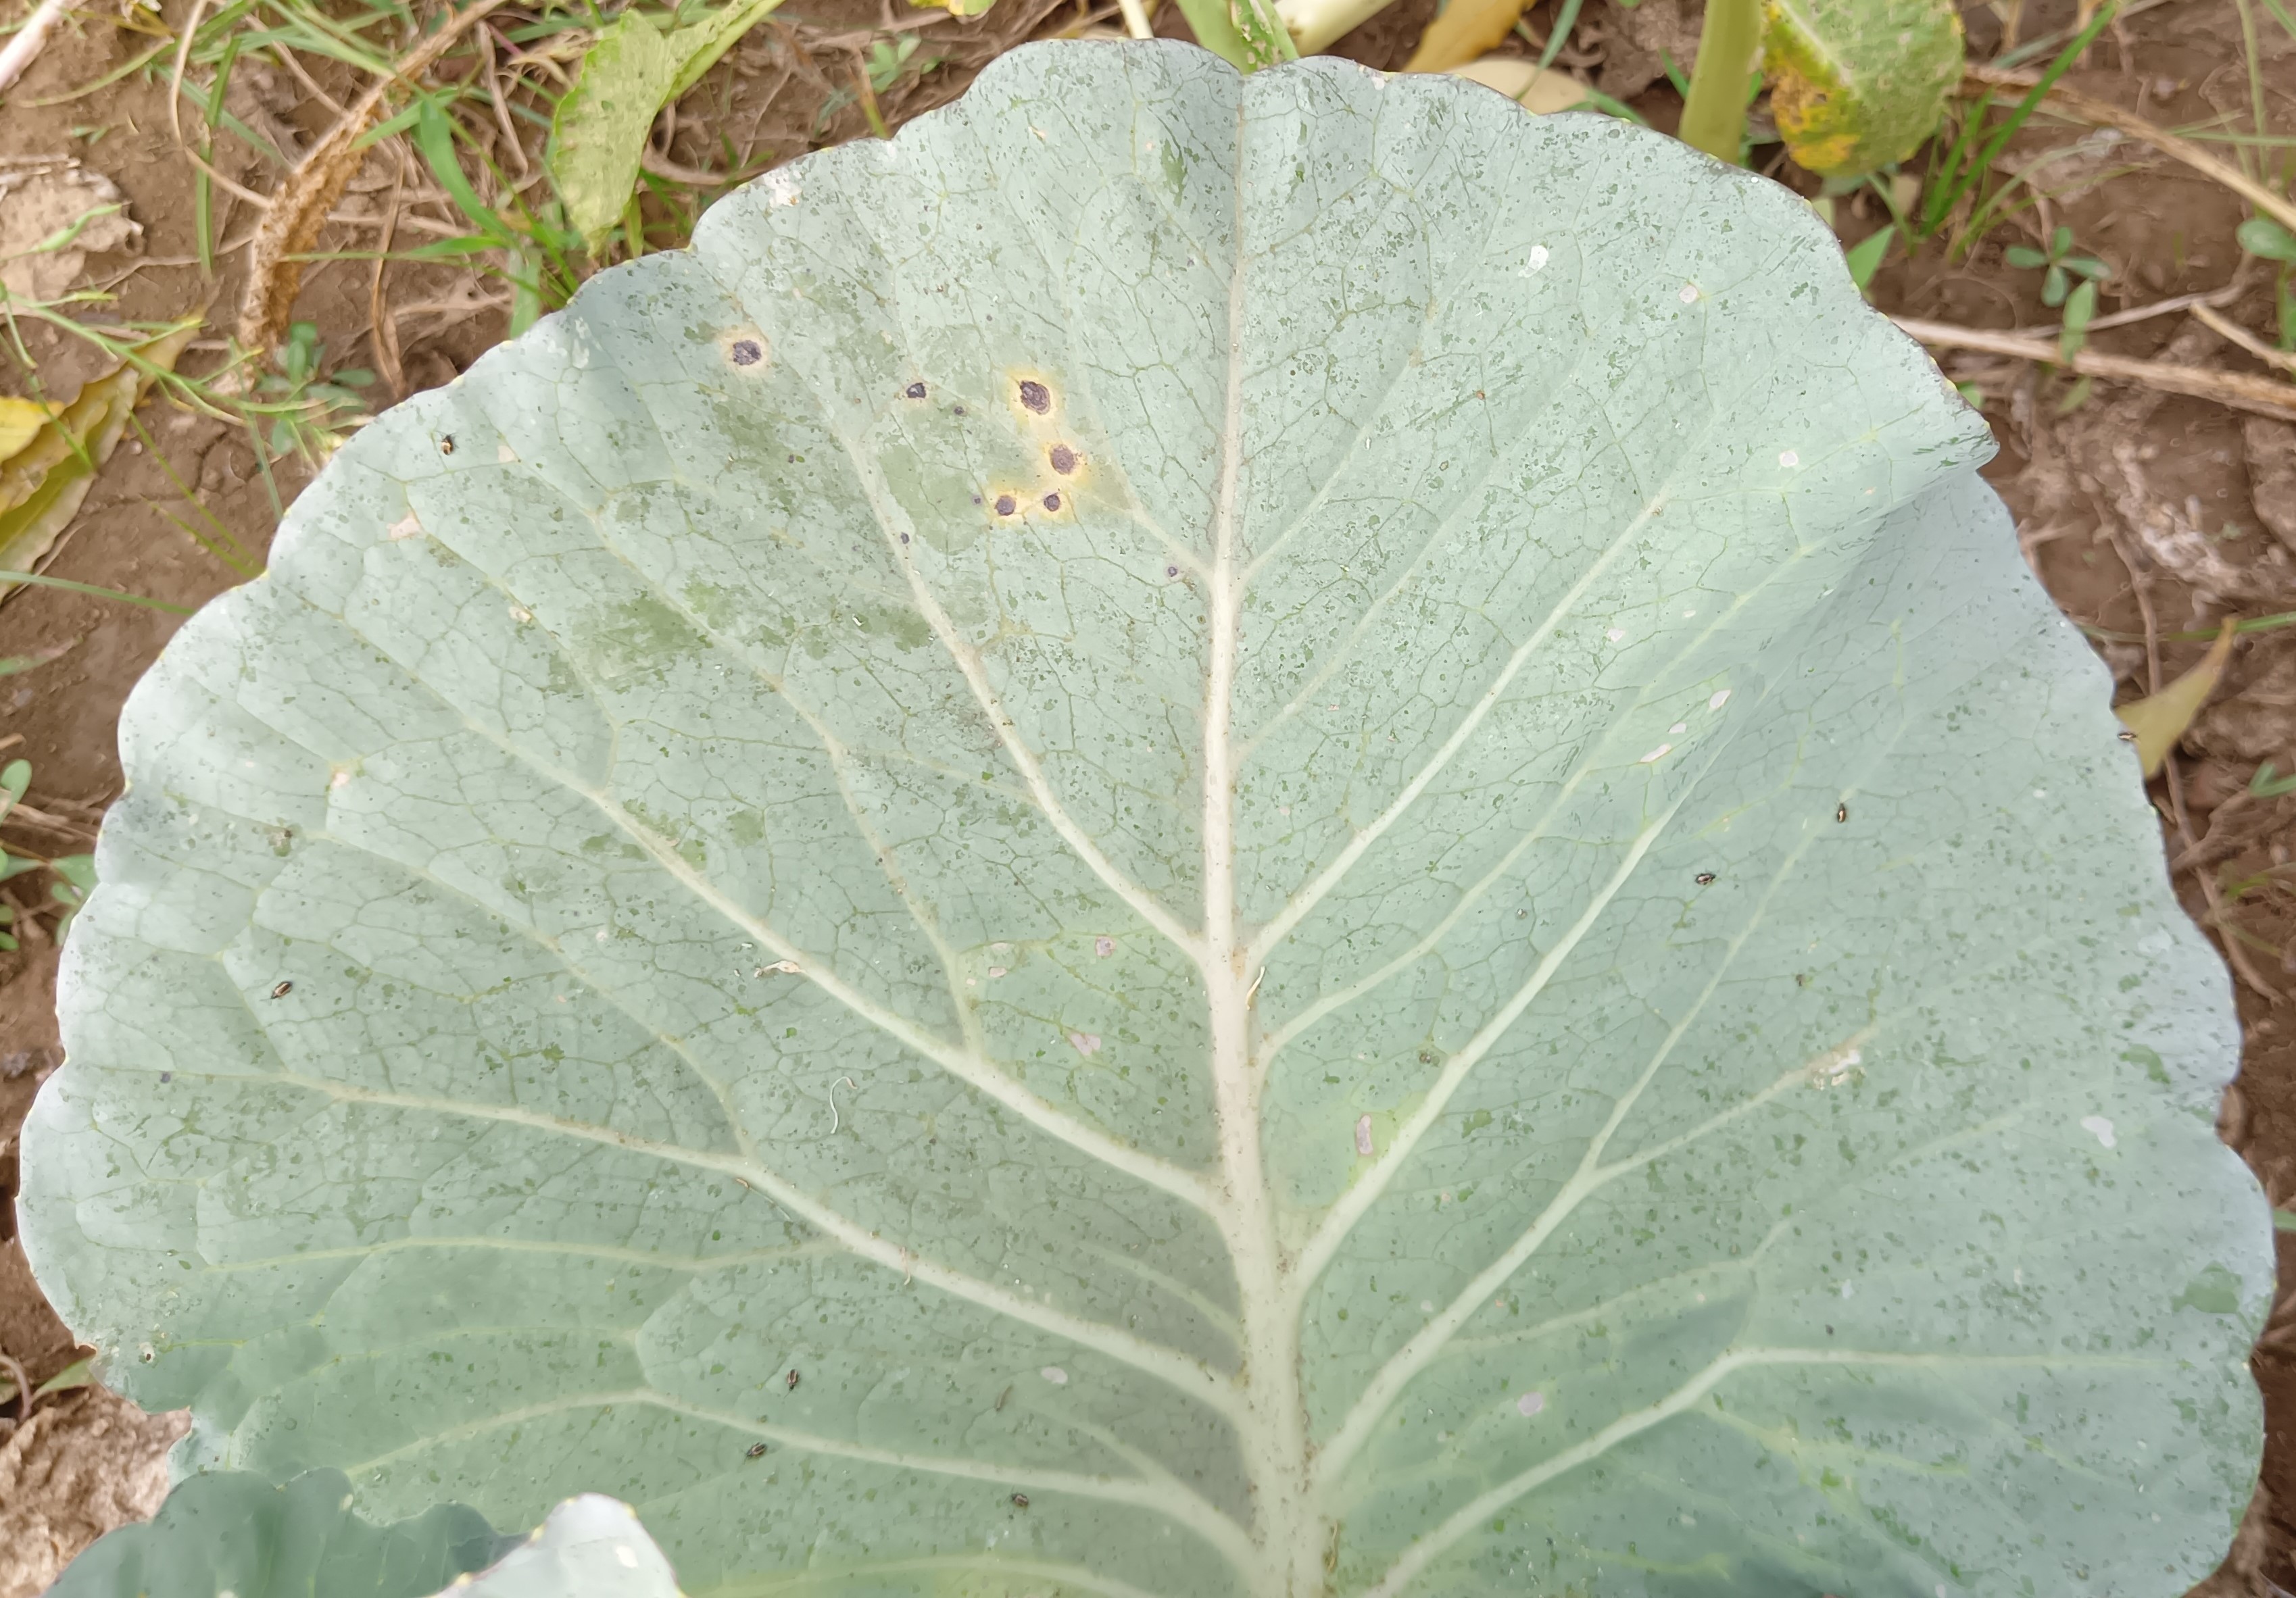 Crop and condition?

cabbage, alternaria
